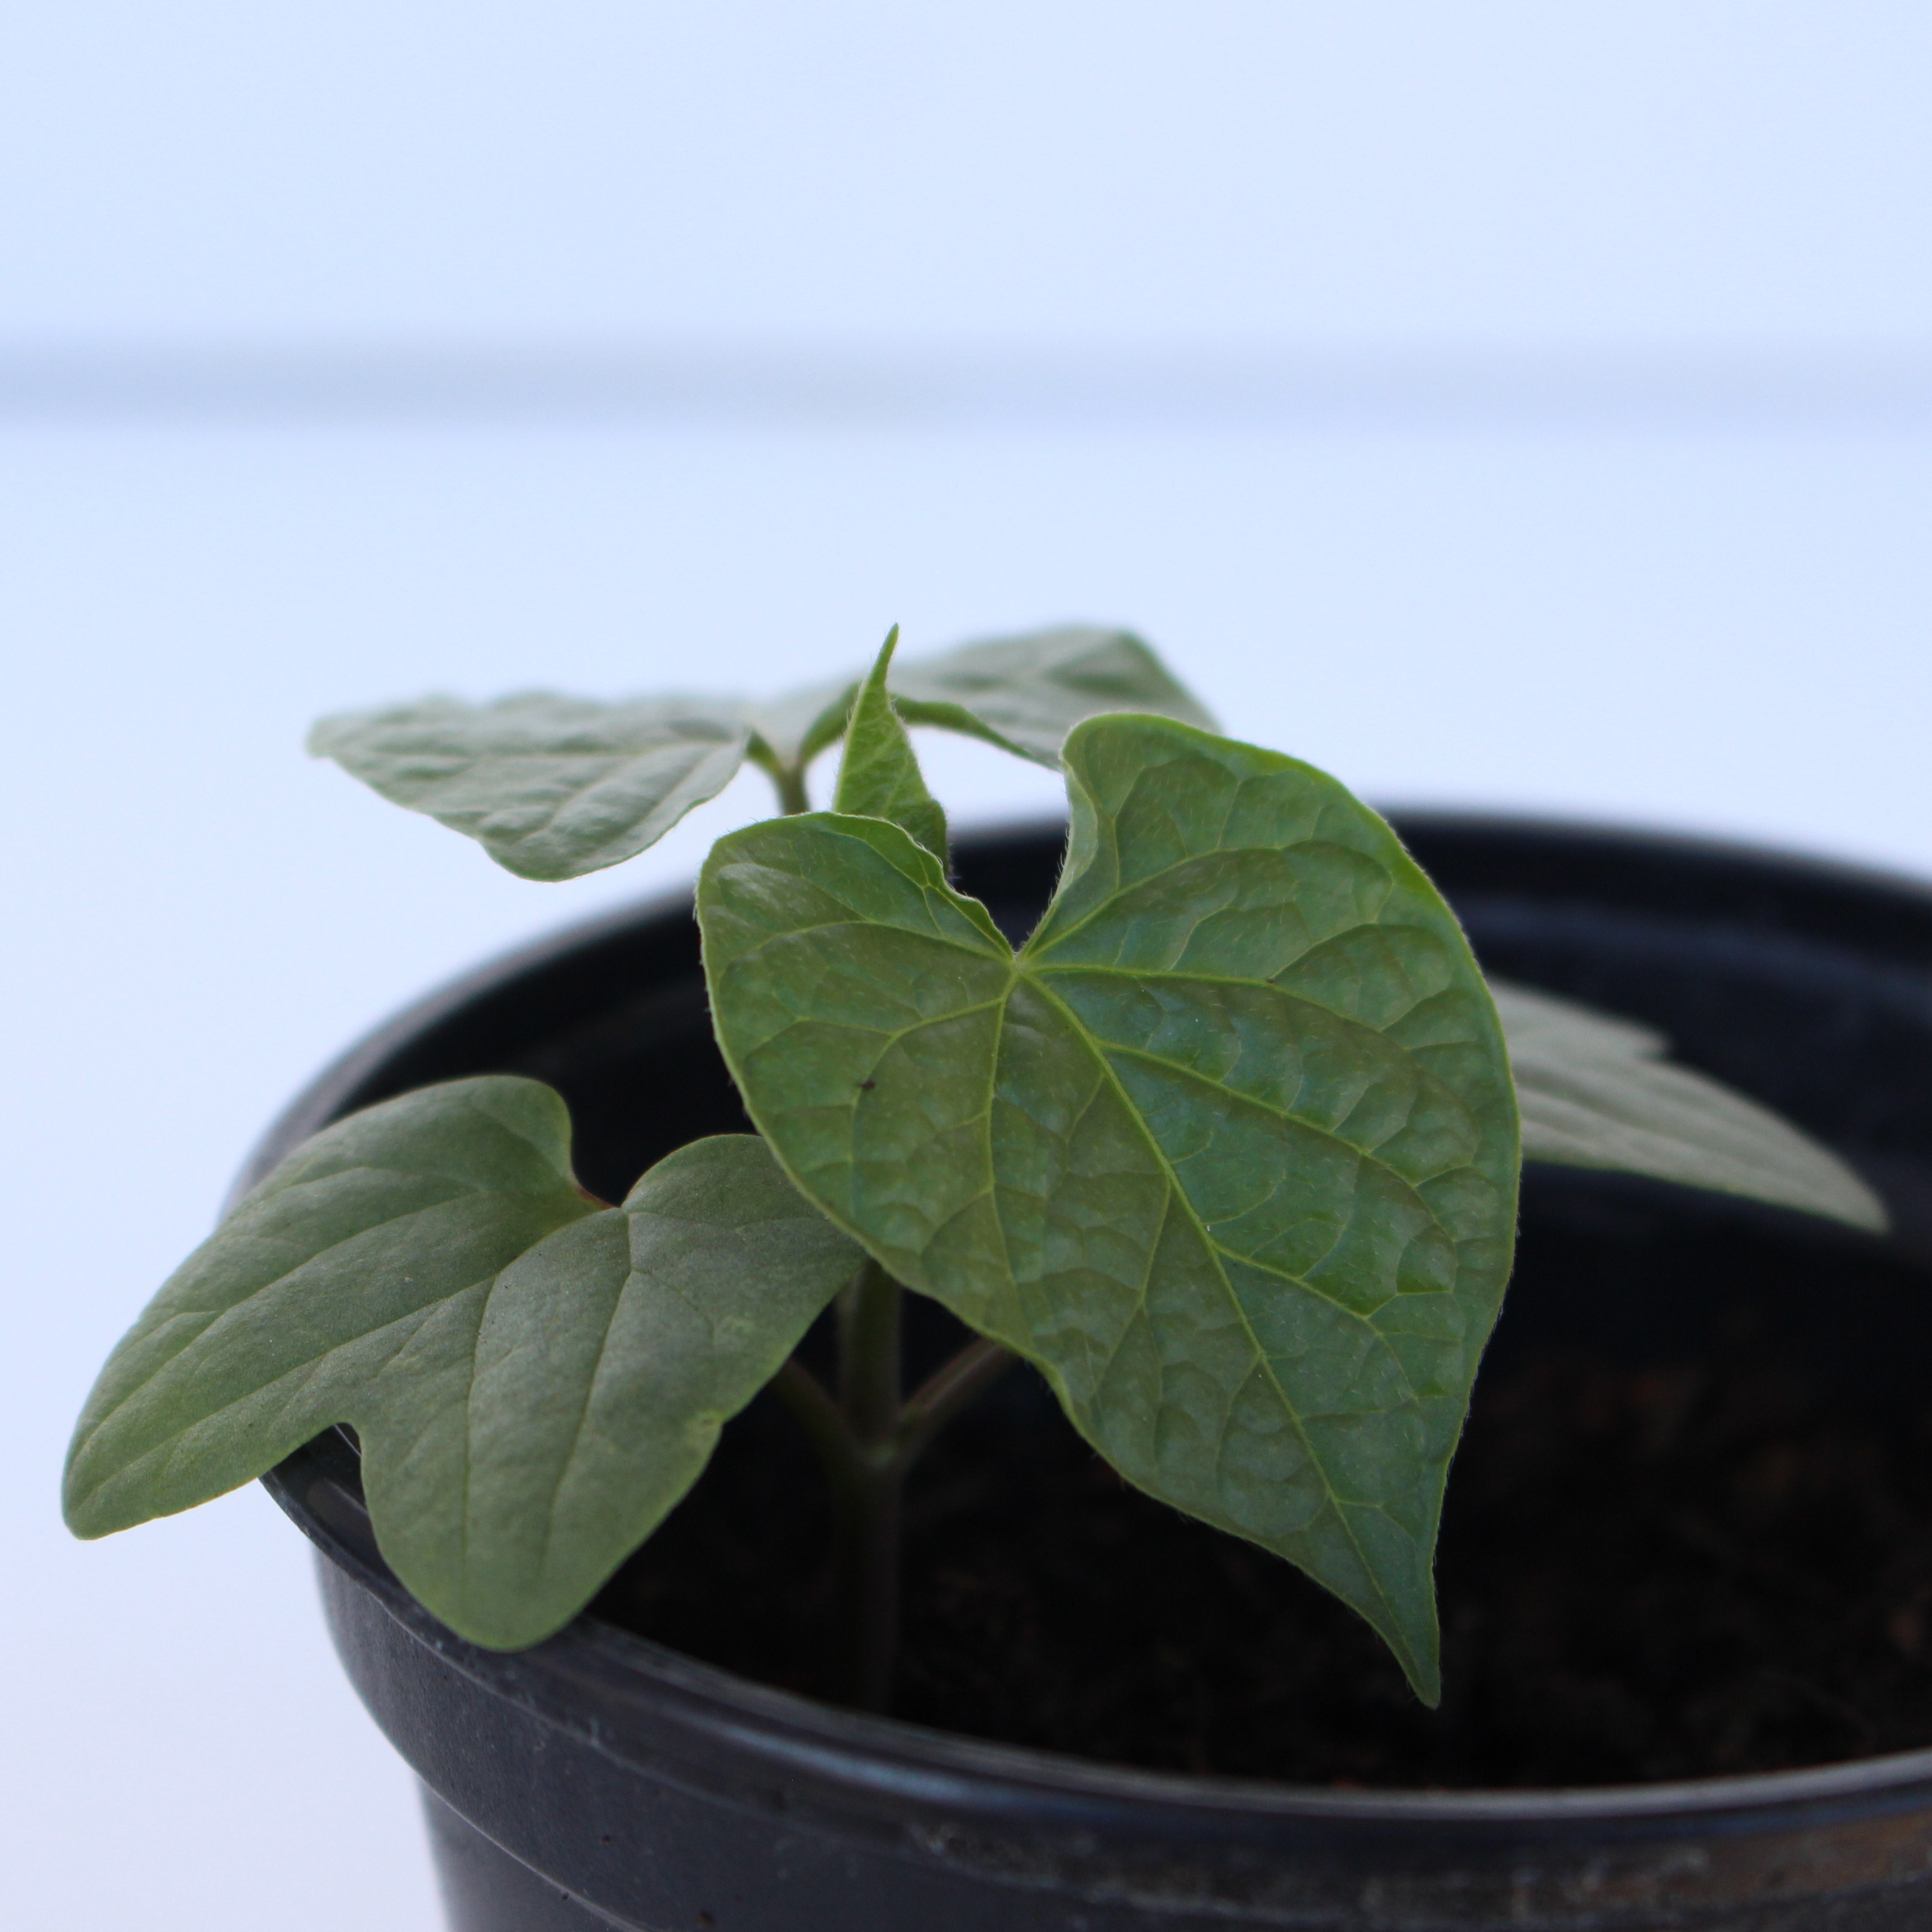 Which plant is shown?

Convolvulus arvensis
